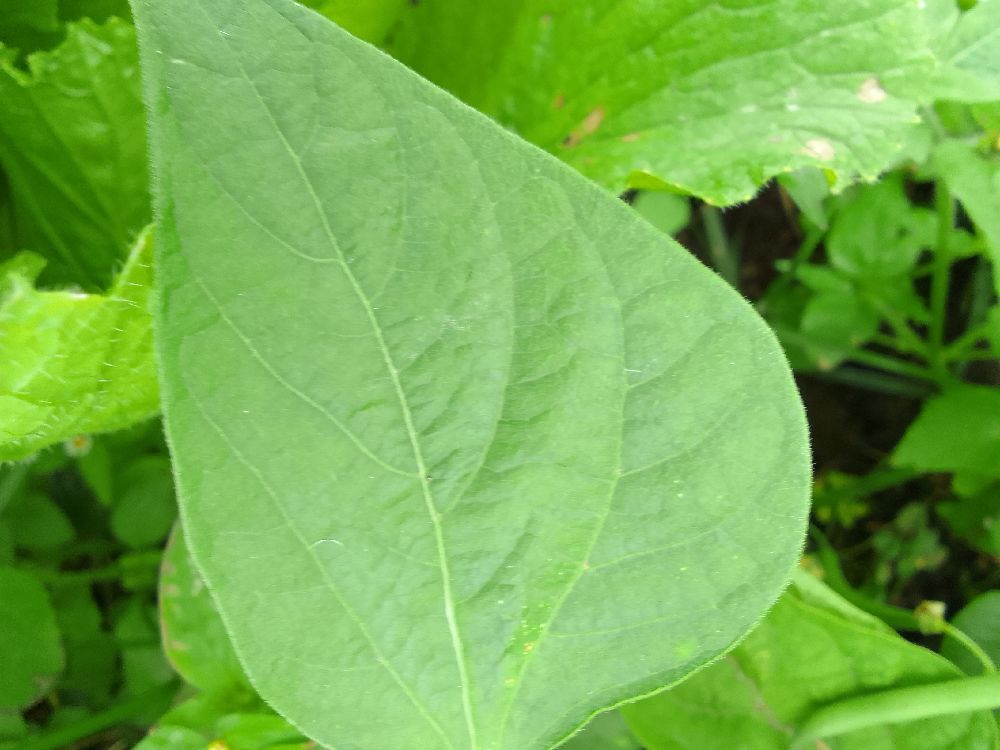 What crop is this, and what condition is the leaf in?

common bean, healthy
